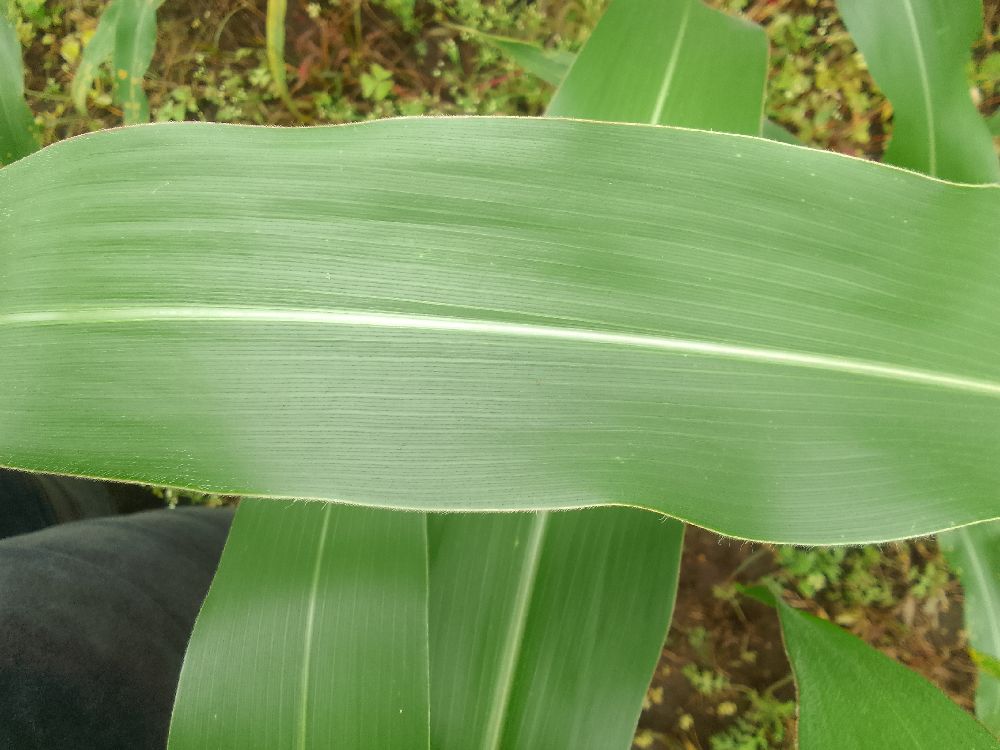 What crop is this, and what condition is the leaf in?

maize, healthy
